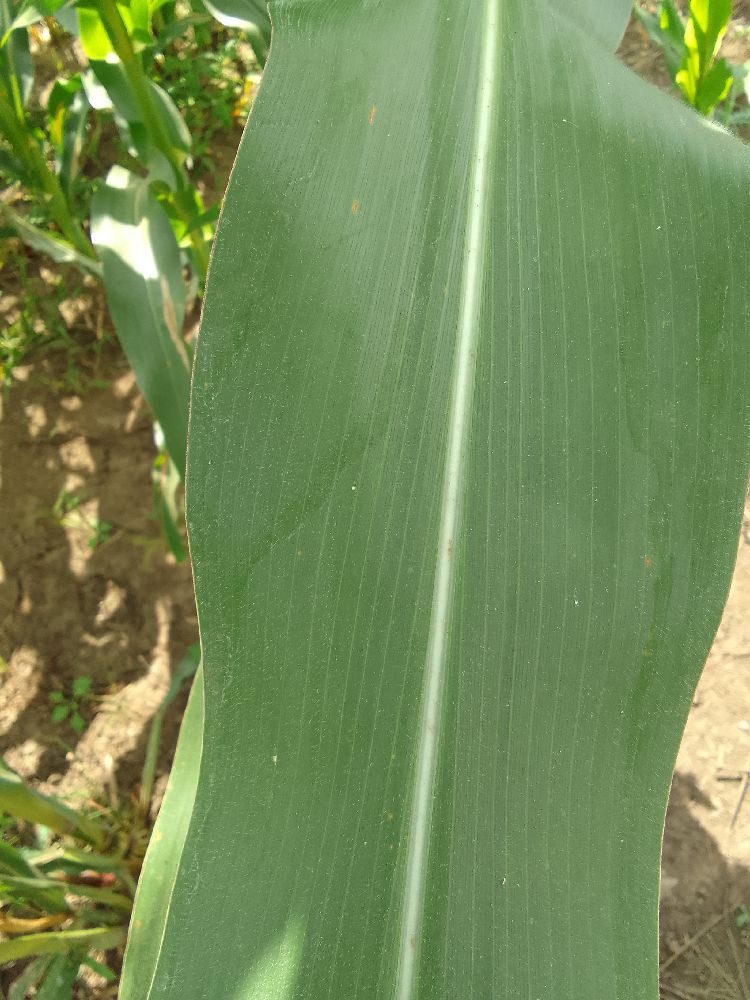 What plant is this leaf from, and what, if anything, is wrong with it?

maize, healthy
